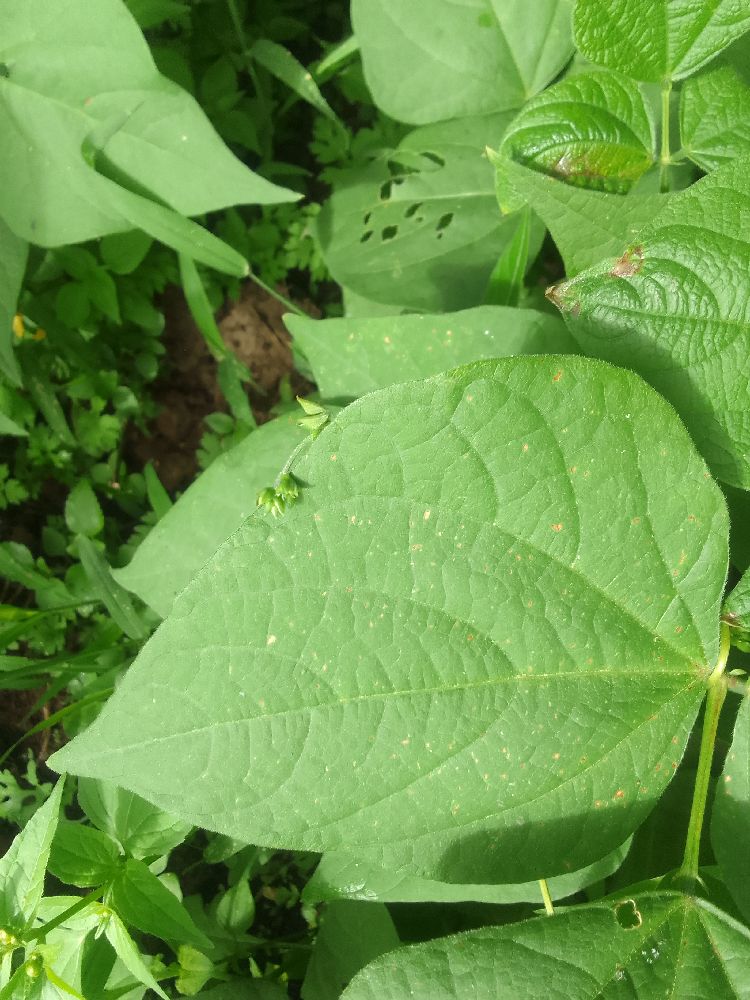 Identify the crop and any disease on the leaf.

common bean, healthy
